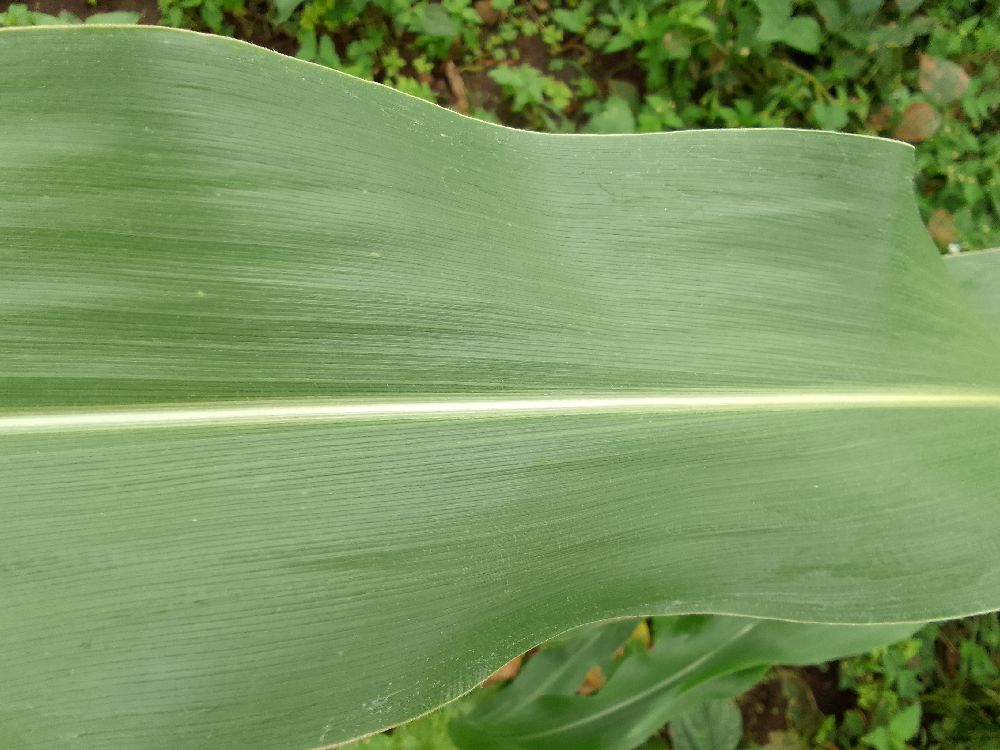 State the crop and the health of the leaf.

maize, healthy
